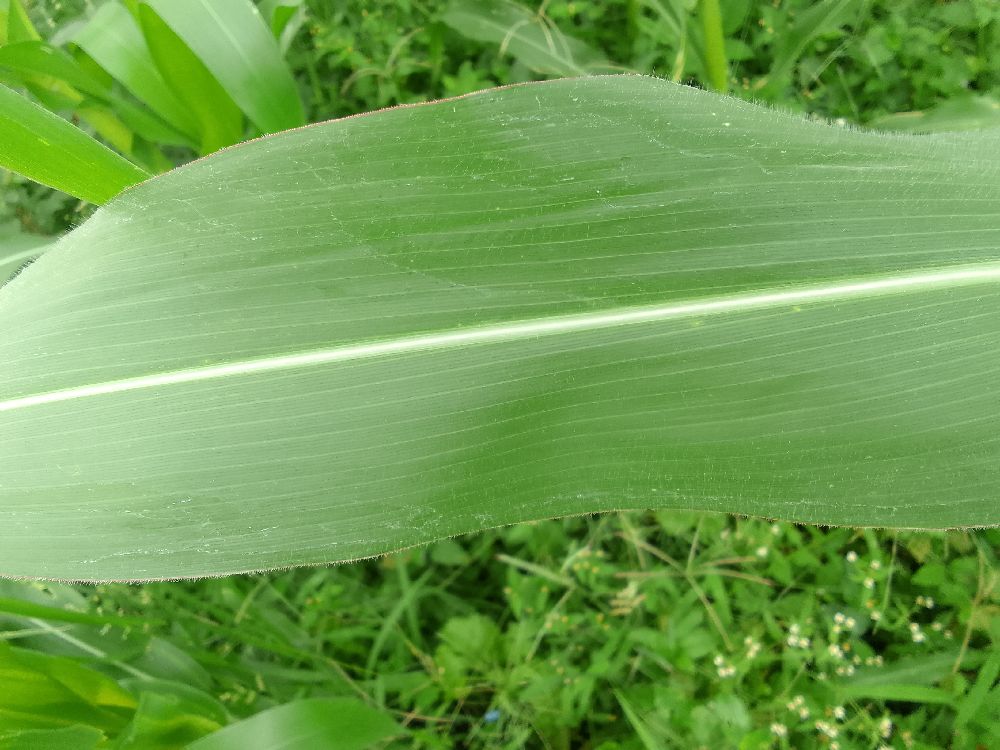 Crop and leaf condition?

maize, healthy
